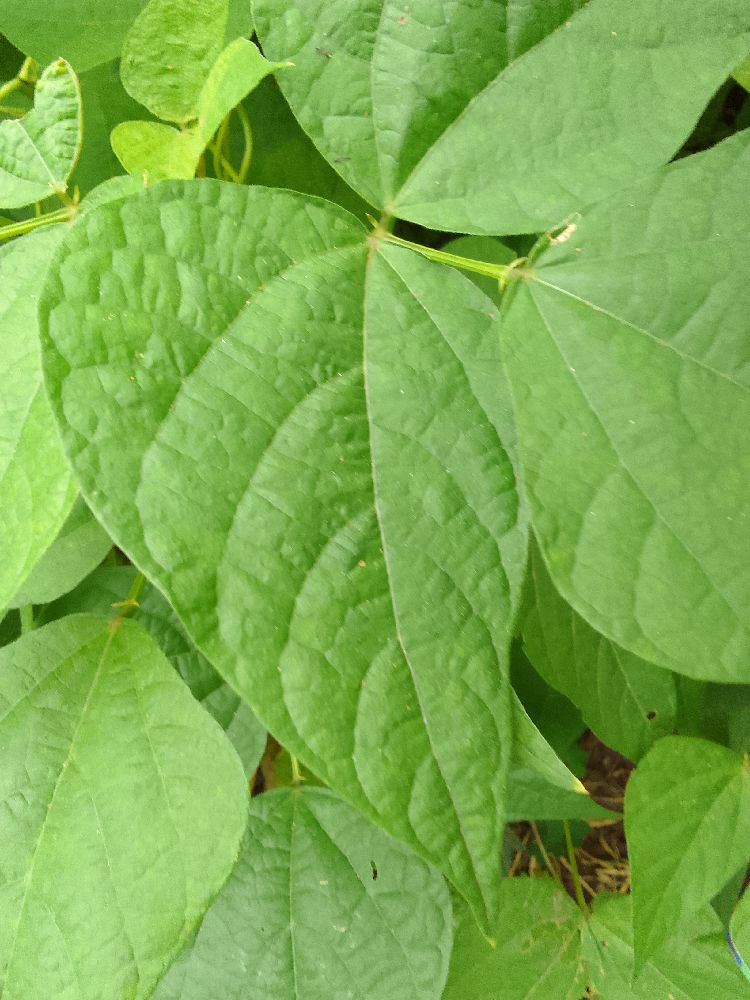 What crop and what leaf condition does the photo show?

common bean, healthy
